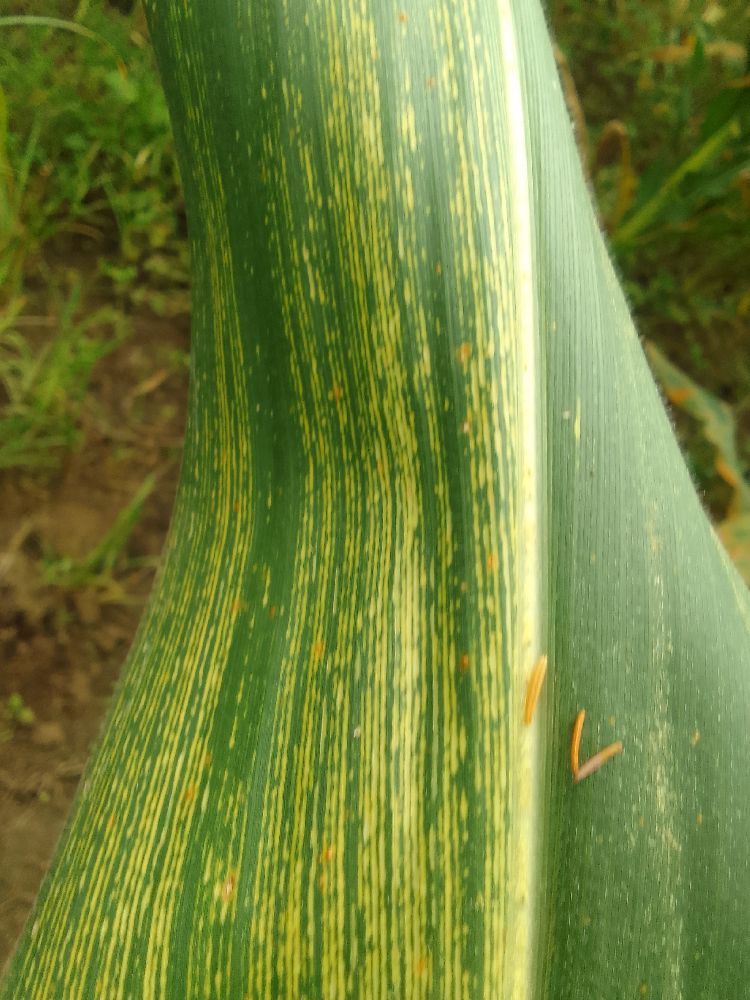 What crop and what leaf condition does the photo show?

maize, maize streak virus
